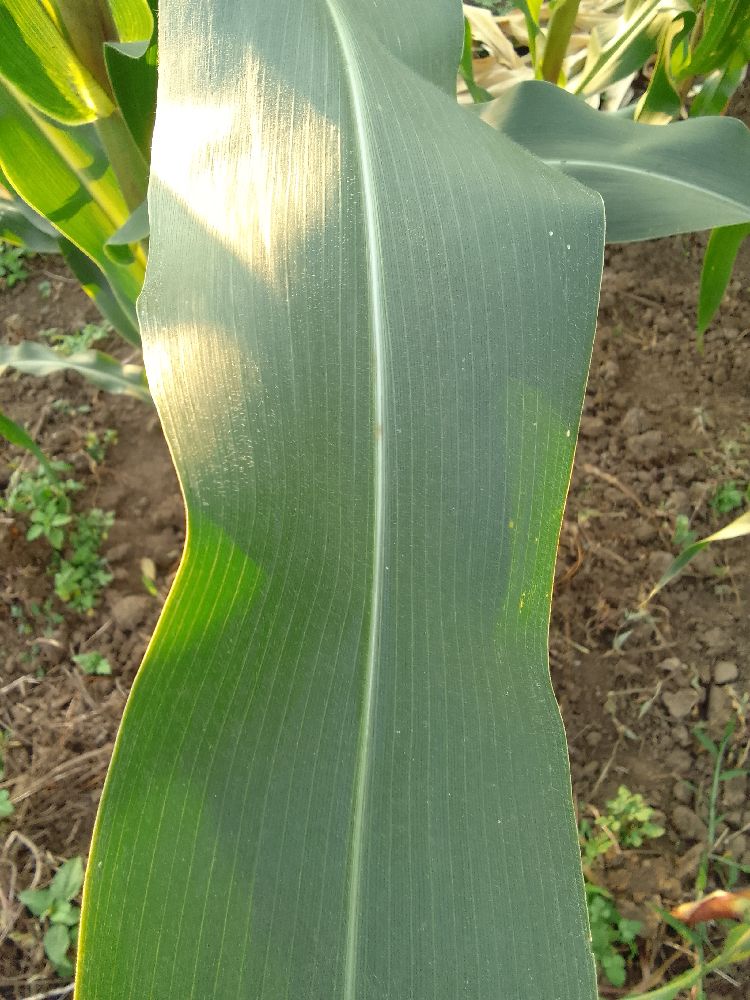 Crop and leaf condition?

maize, healthy
